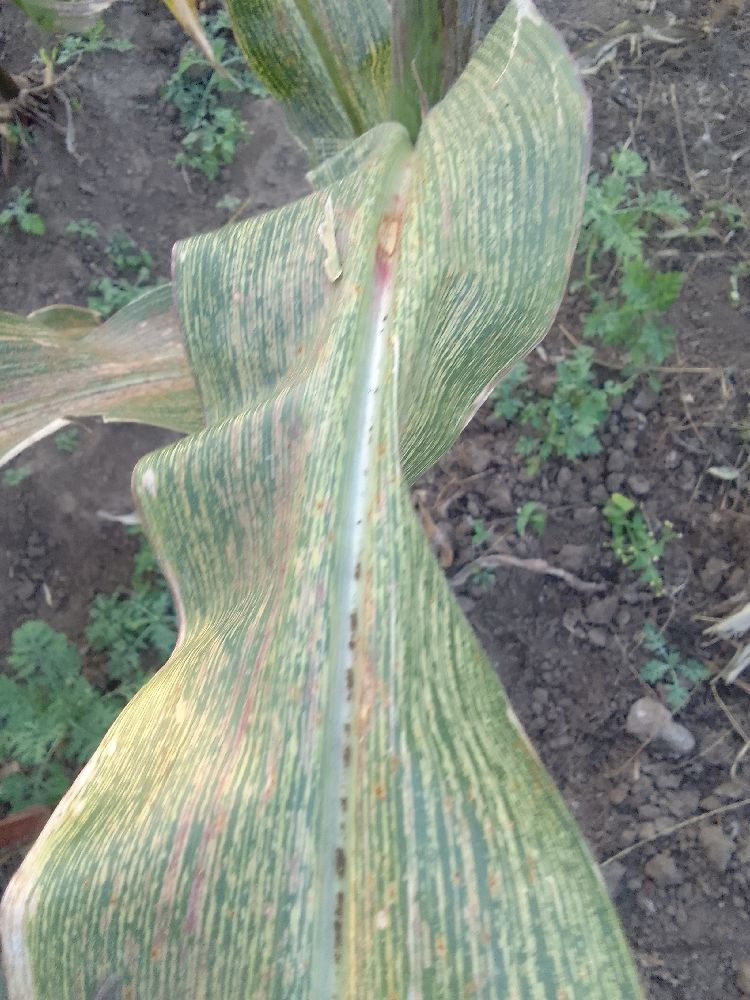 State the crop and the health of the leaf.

maize, maize streak virus
